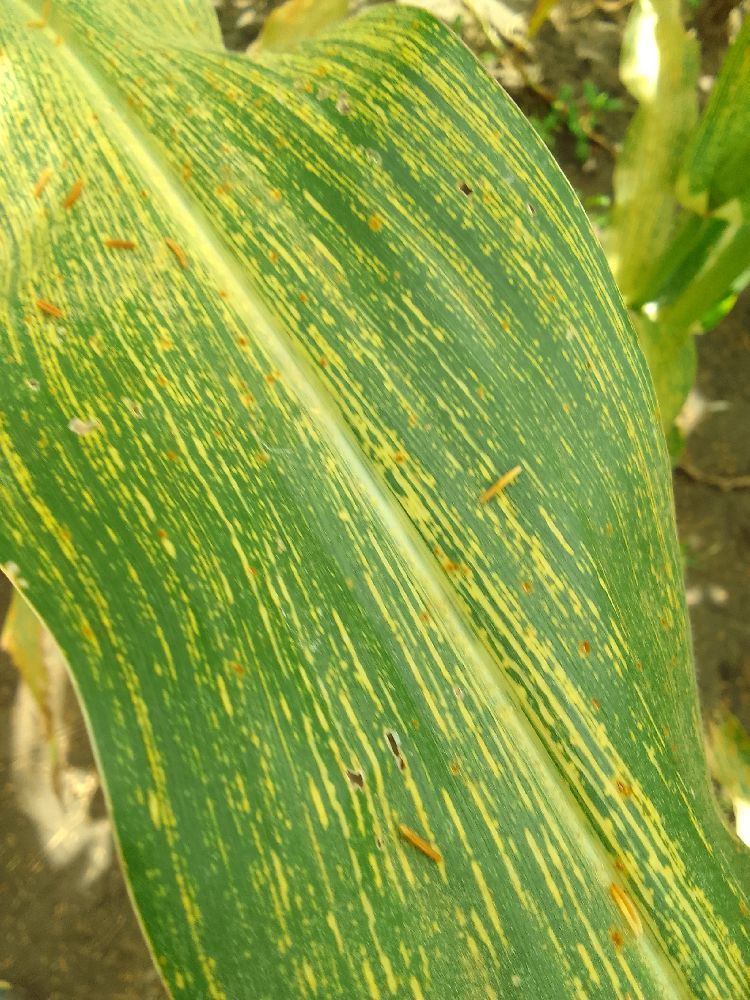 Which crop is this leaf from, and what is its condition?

maize, maize streak virus
